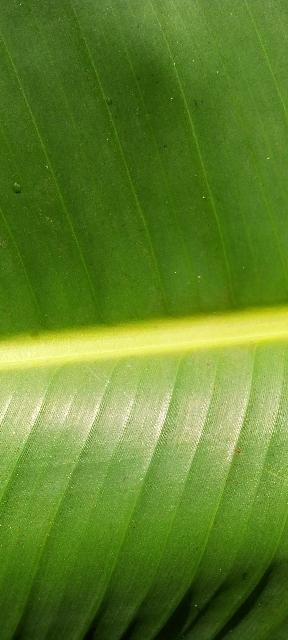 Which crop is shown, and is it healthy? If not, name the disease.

banana, healthy
